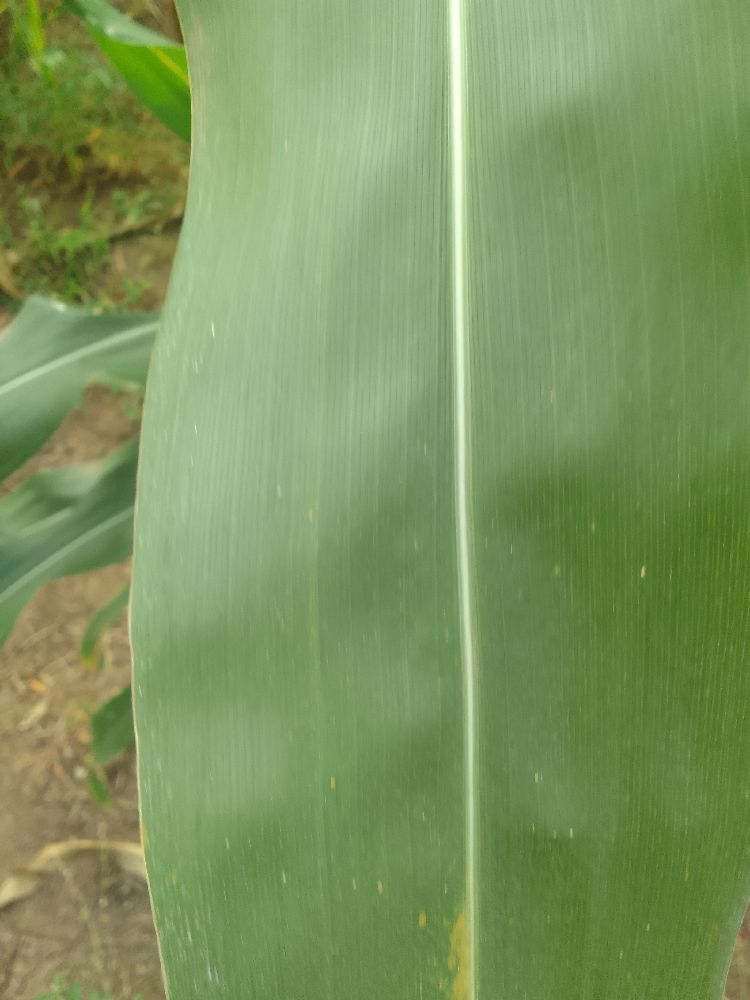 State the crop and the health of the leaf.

maize, healthy
